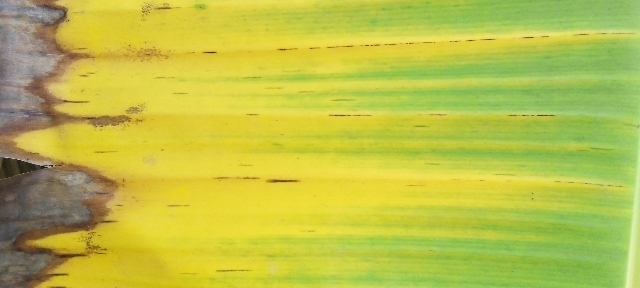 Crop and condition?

banana, fusarium wilt race 1
